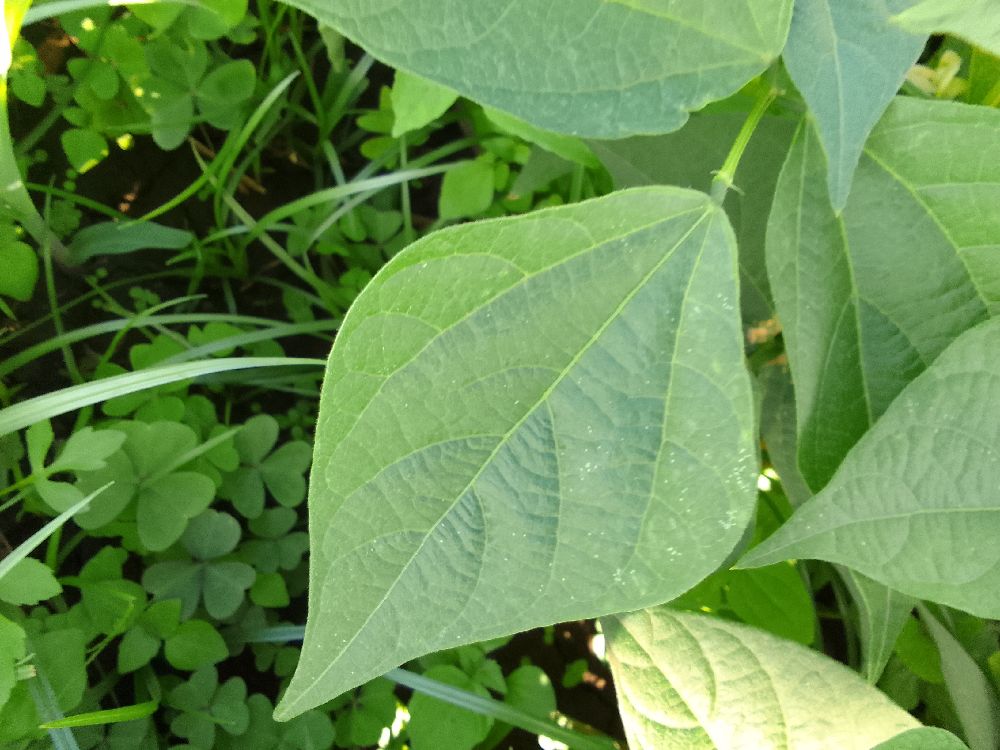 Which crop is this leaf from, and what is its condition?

common bean, healthy
